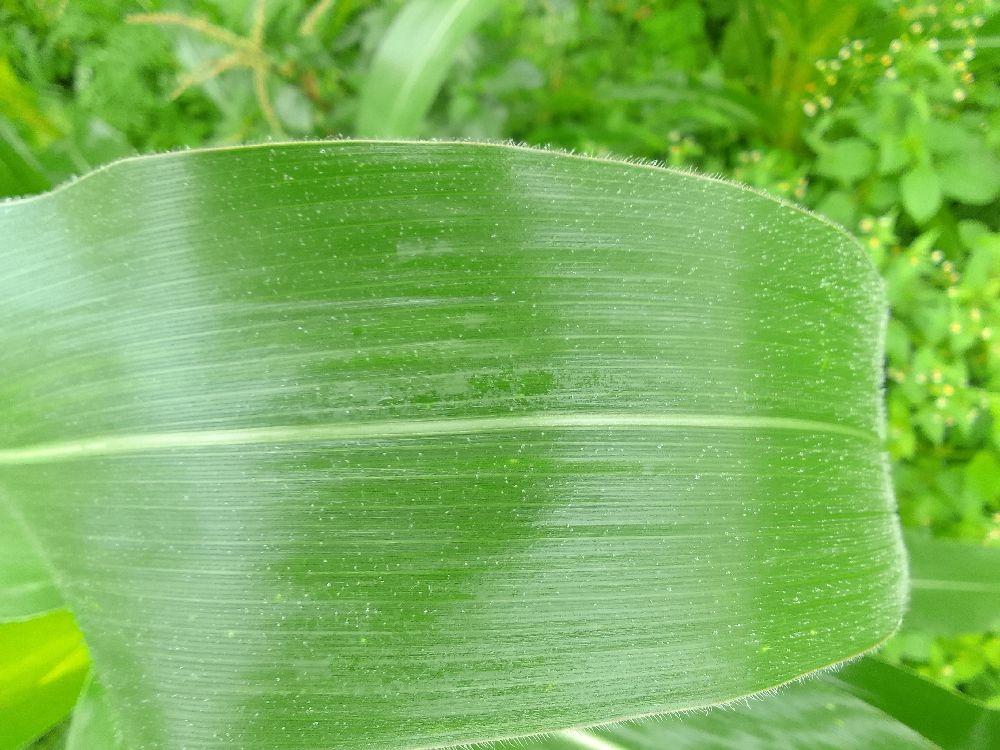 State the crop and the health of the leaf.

maize, healthy
